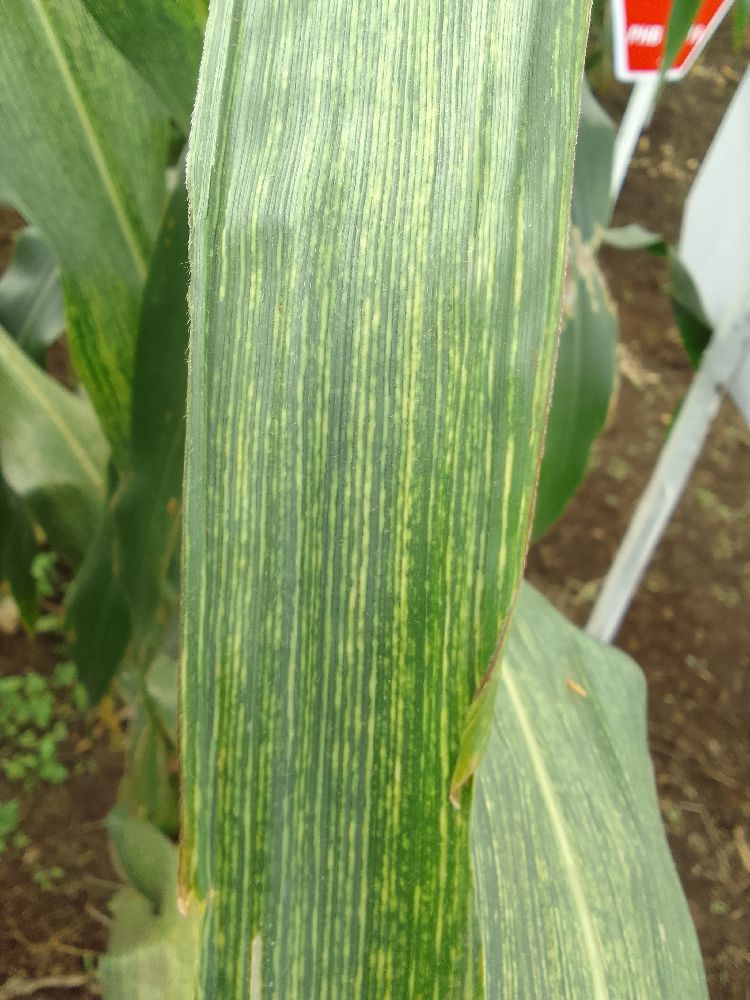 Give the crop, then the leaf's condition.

maize, maize streak virus
